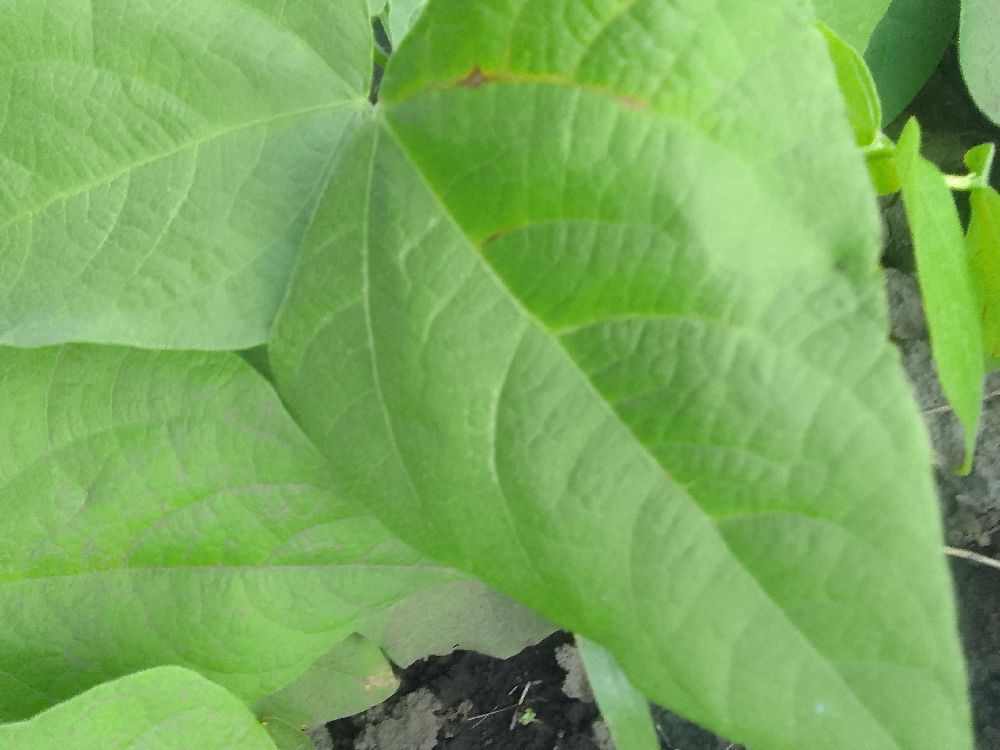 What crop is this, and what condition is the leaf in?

common bean, healthy
